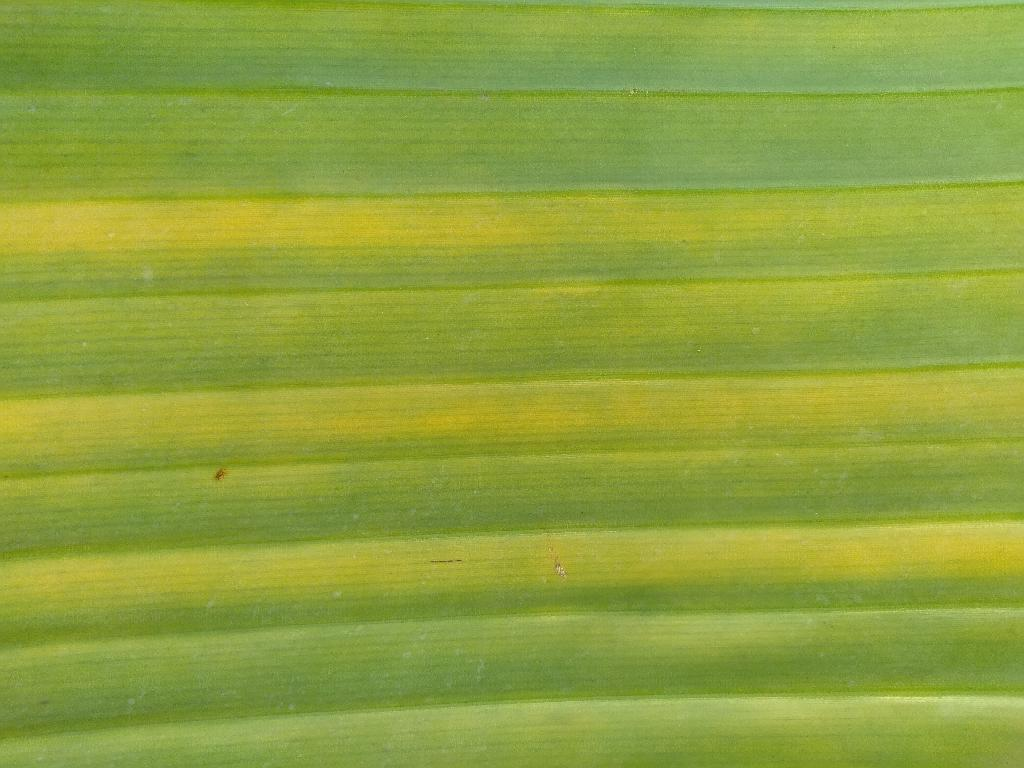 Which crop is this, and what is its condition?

banana, fusarium wilt race 1
